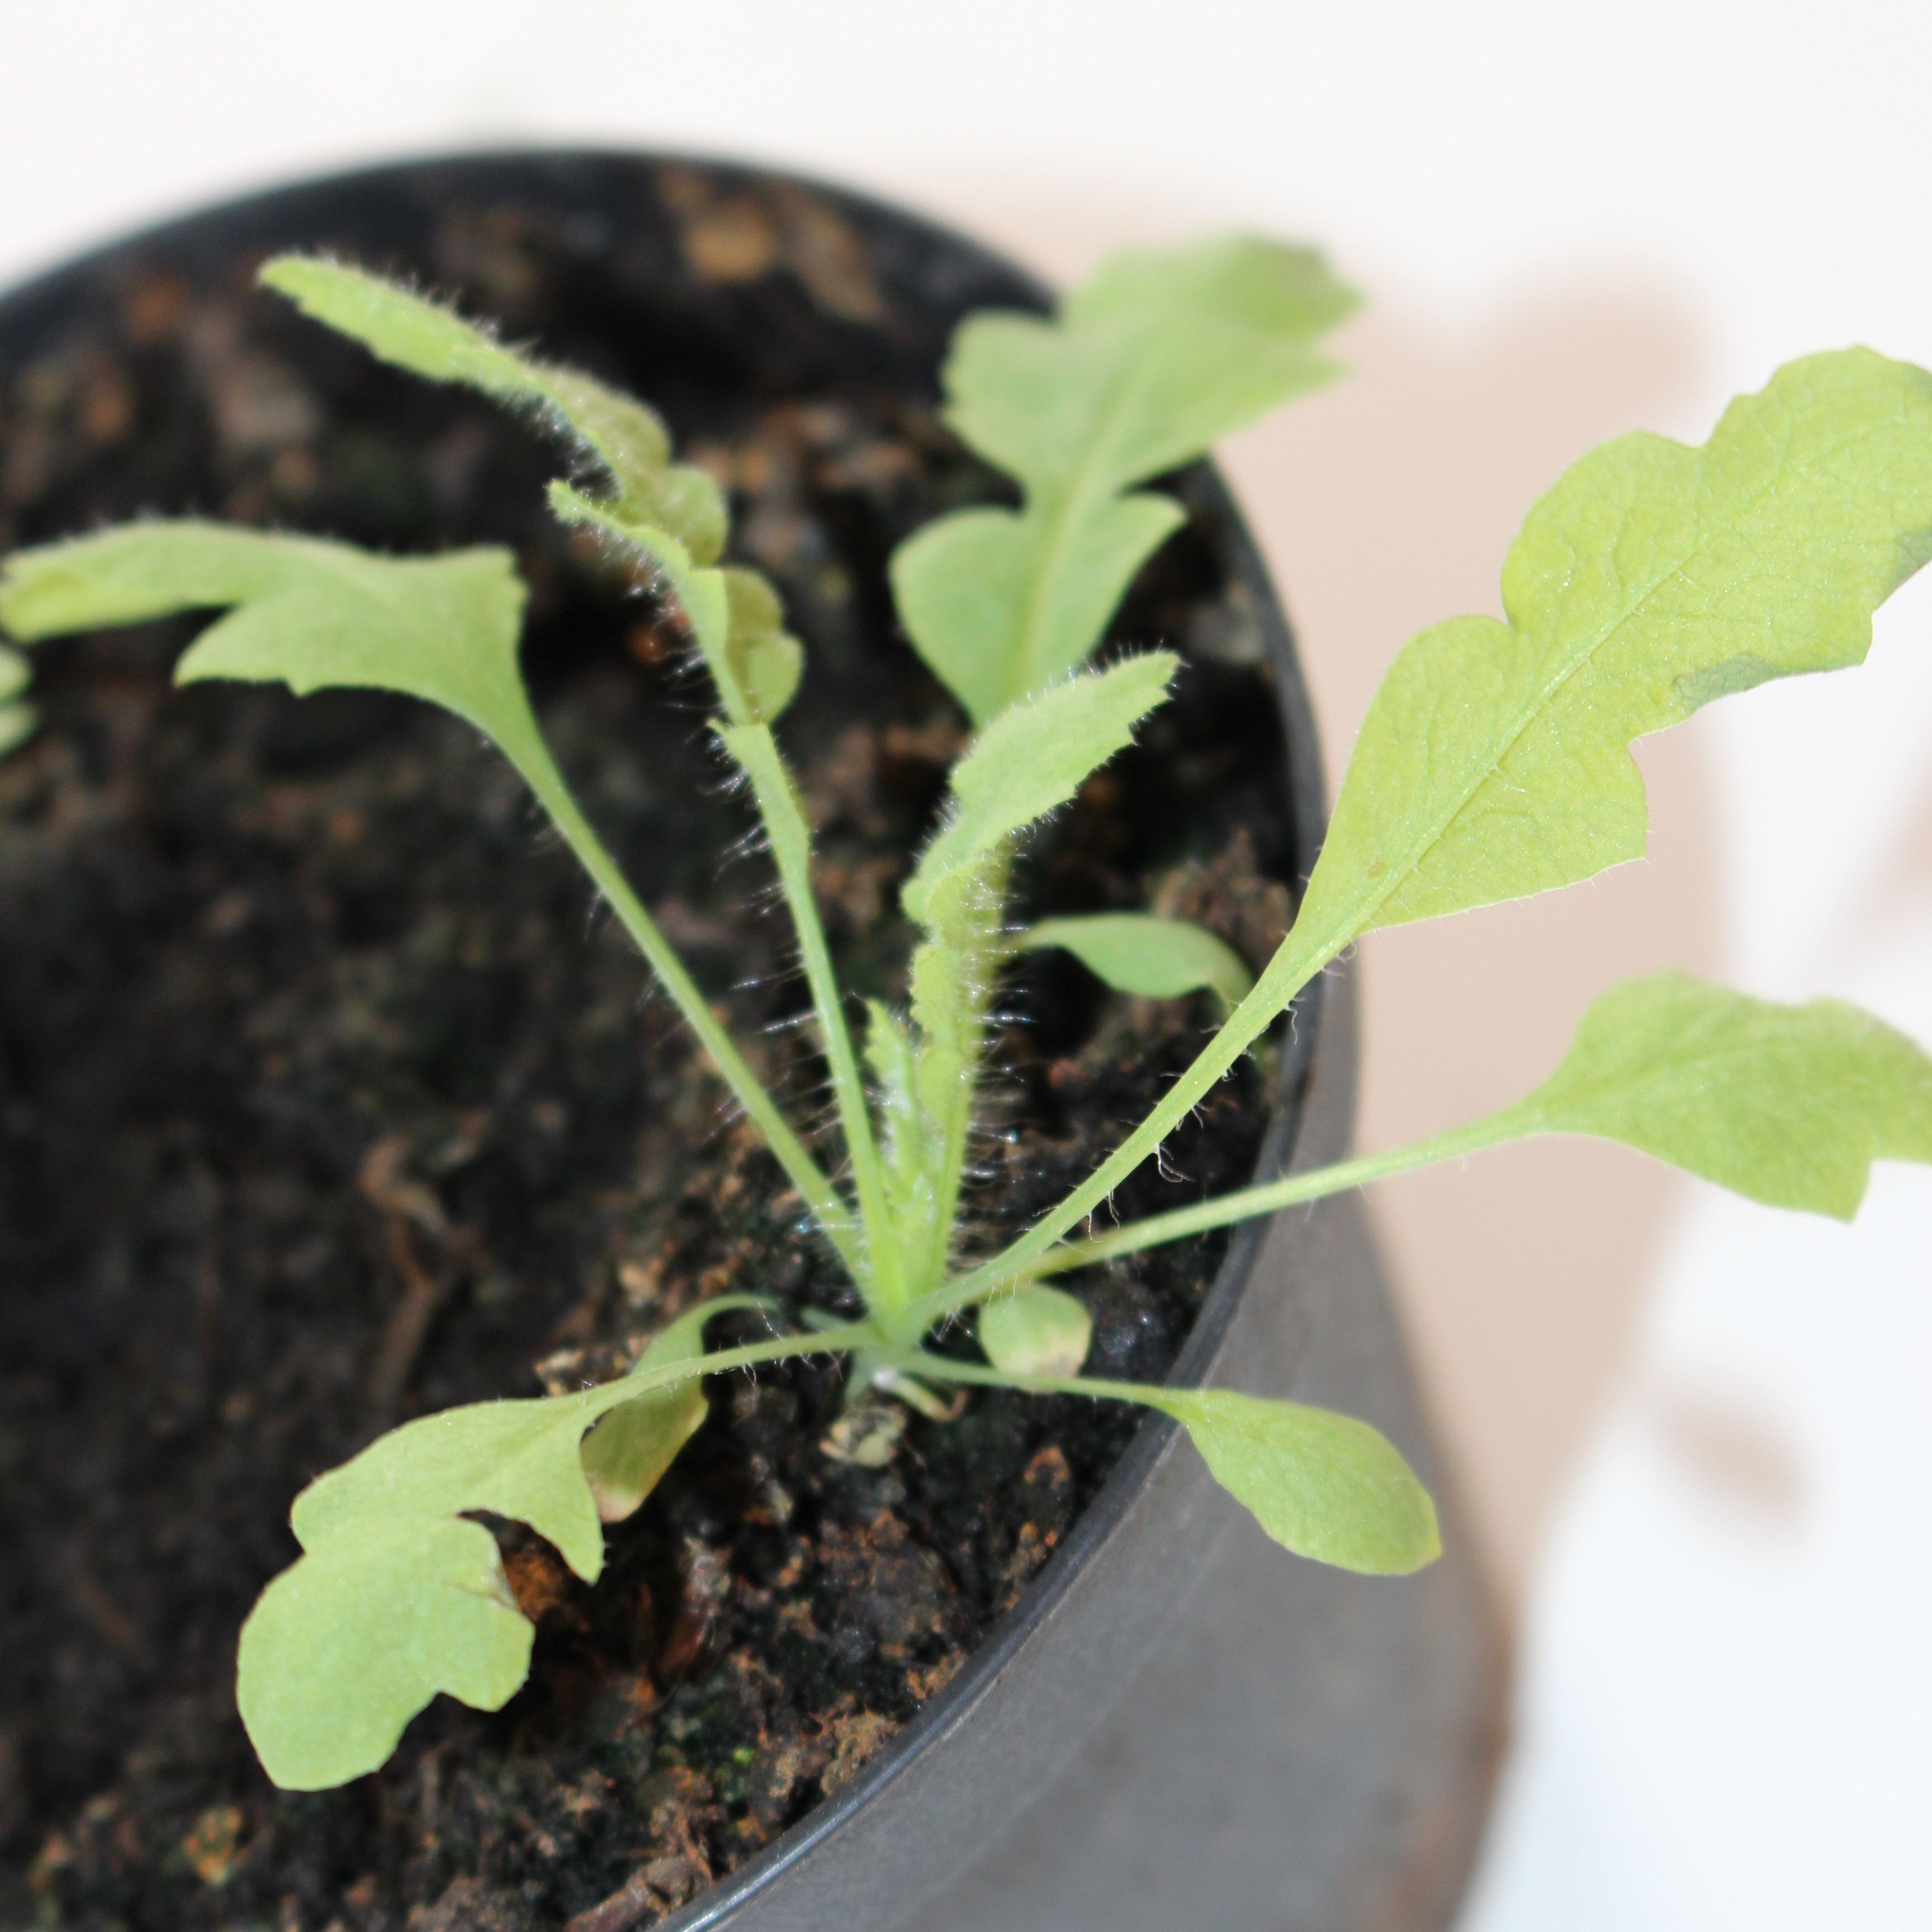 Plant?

Papaver rhoeas
